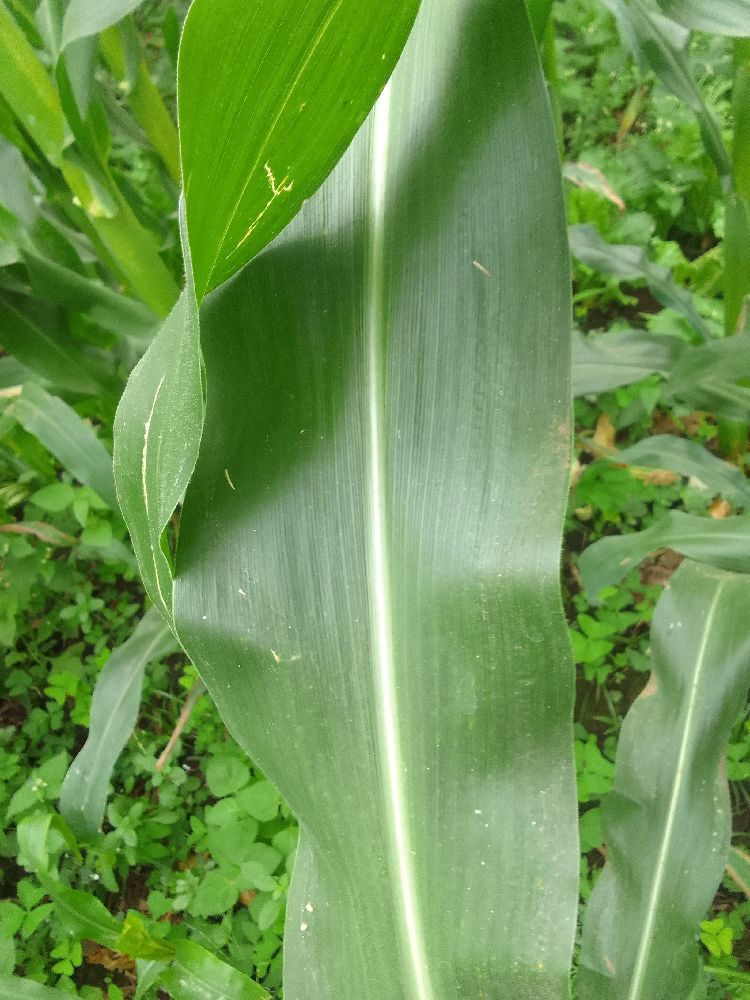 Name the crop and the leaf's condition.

maize, healthy
